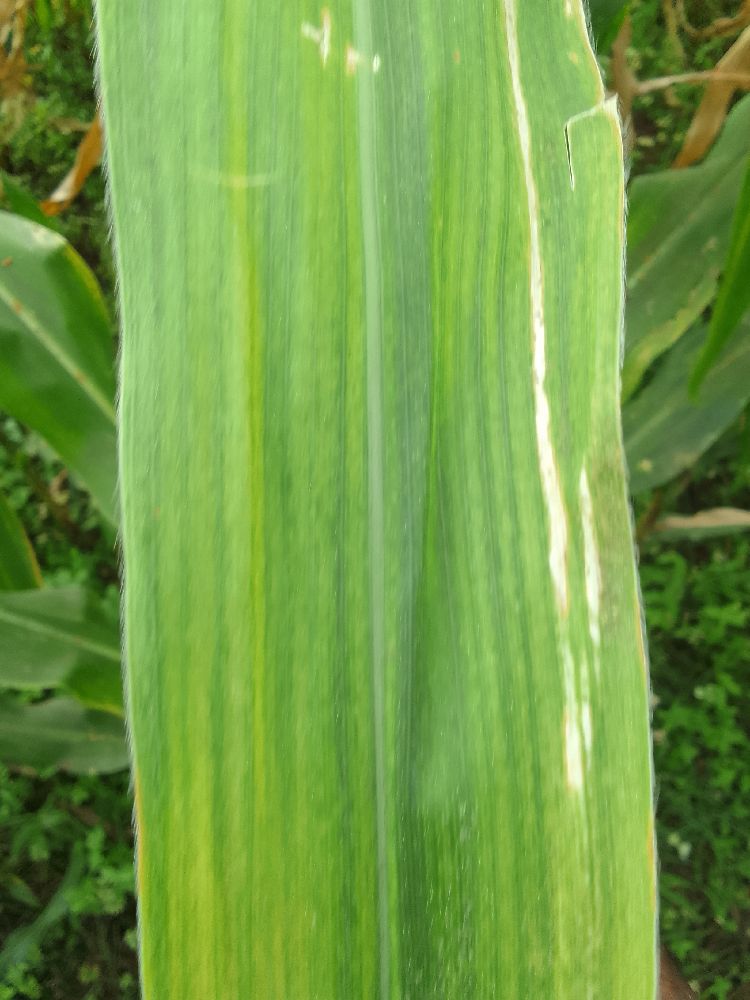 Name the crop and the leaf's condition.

maize, maize lethal necrosis
